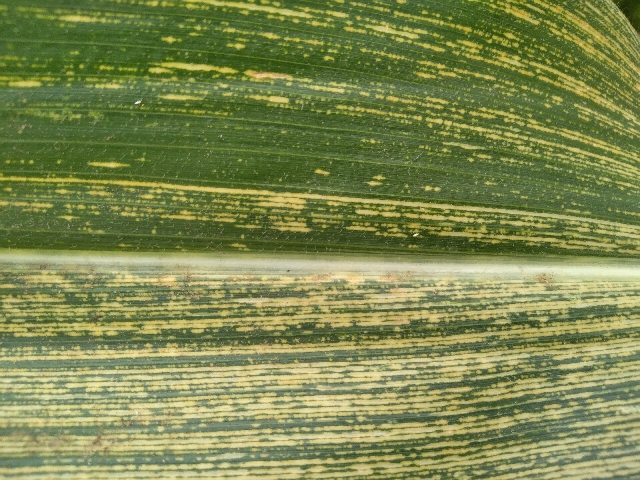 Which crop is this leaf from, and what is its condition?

maize, maize streak virus
